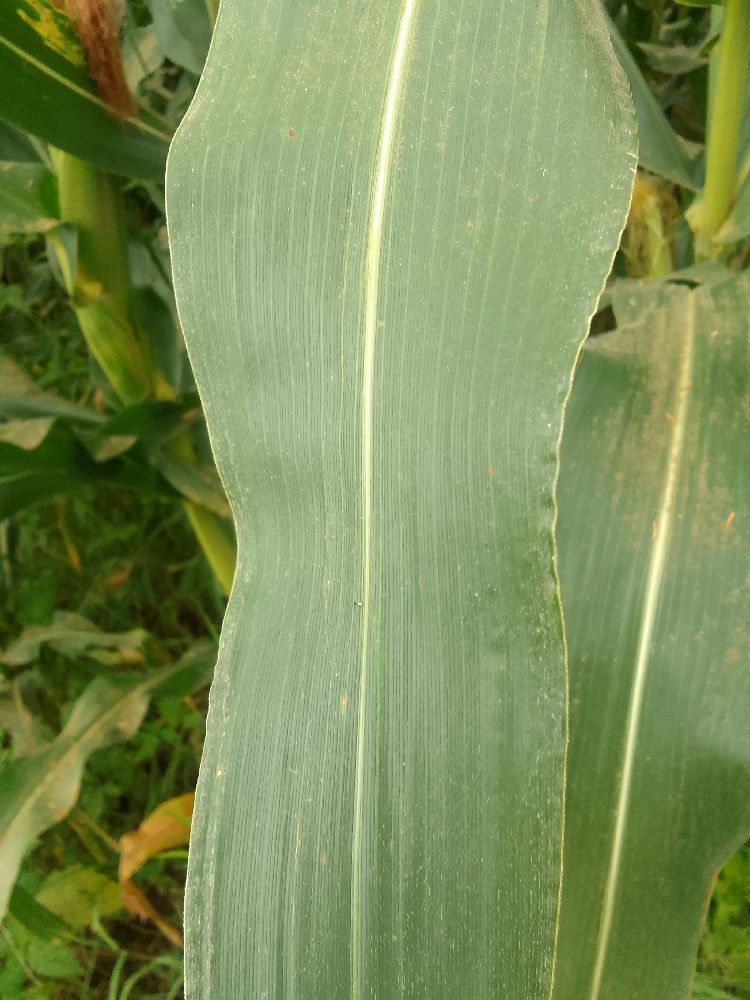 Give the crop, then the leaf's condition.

maize, healthy
